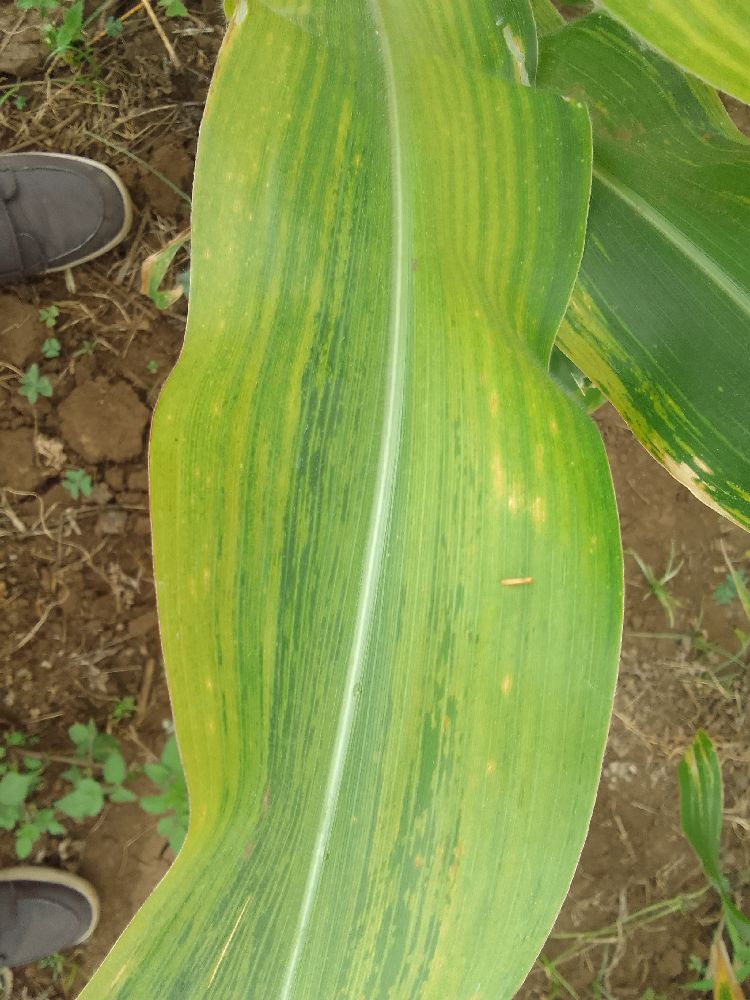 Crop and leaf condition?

maize, maize lethal necrosis
